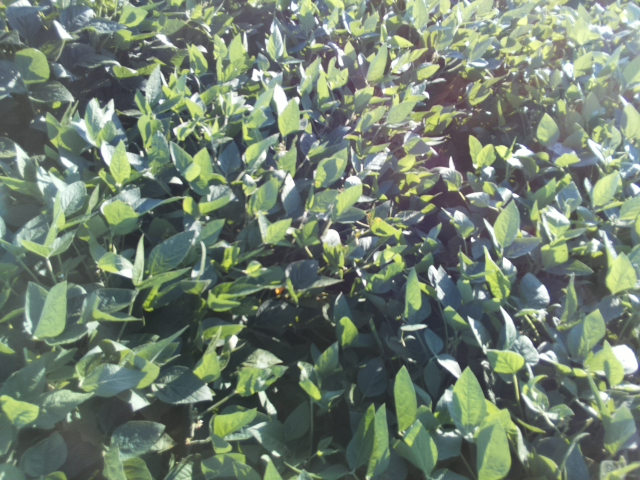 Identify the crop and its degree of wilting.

soybean, leaflets folding inward at secondary pulvinus with no turgor loss in leaflets or petioles
